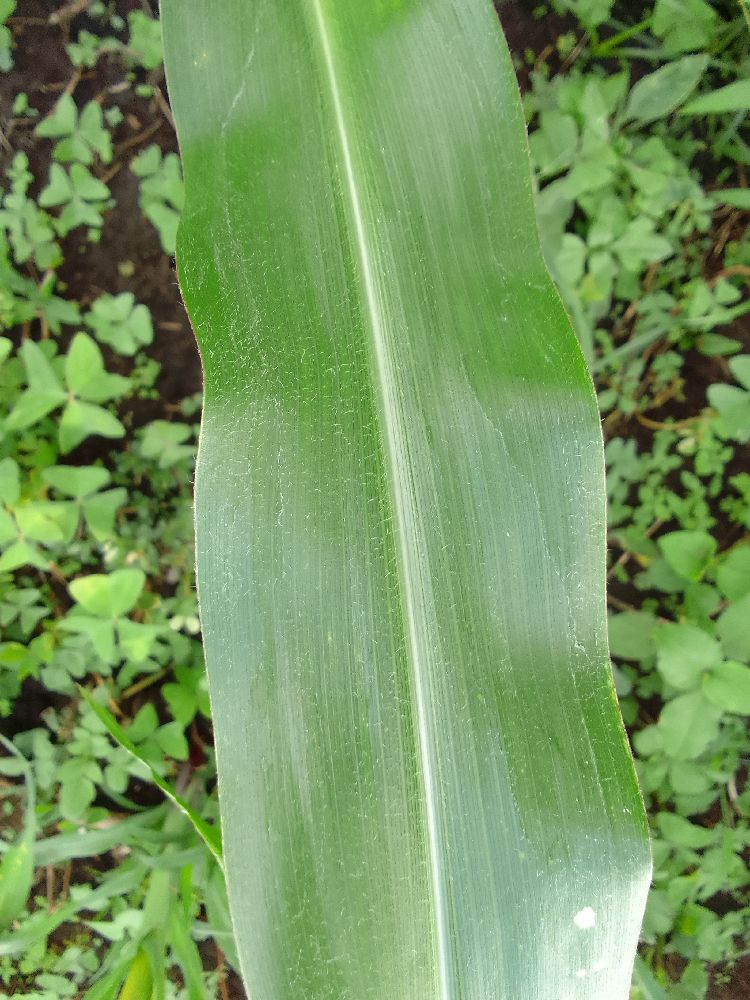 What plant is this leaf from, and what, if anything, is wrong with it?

maize, healthy
